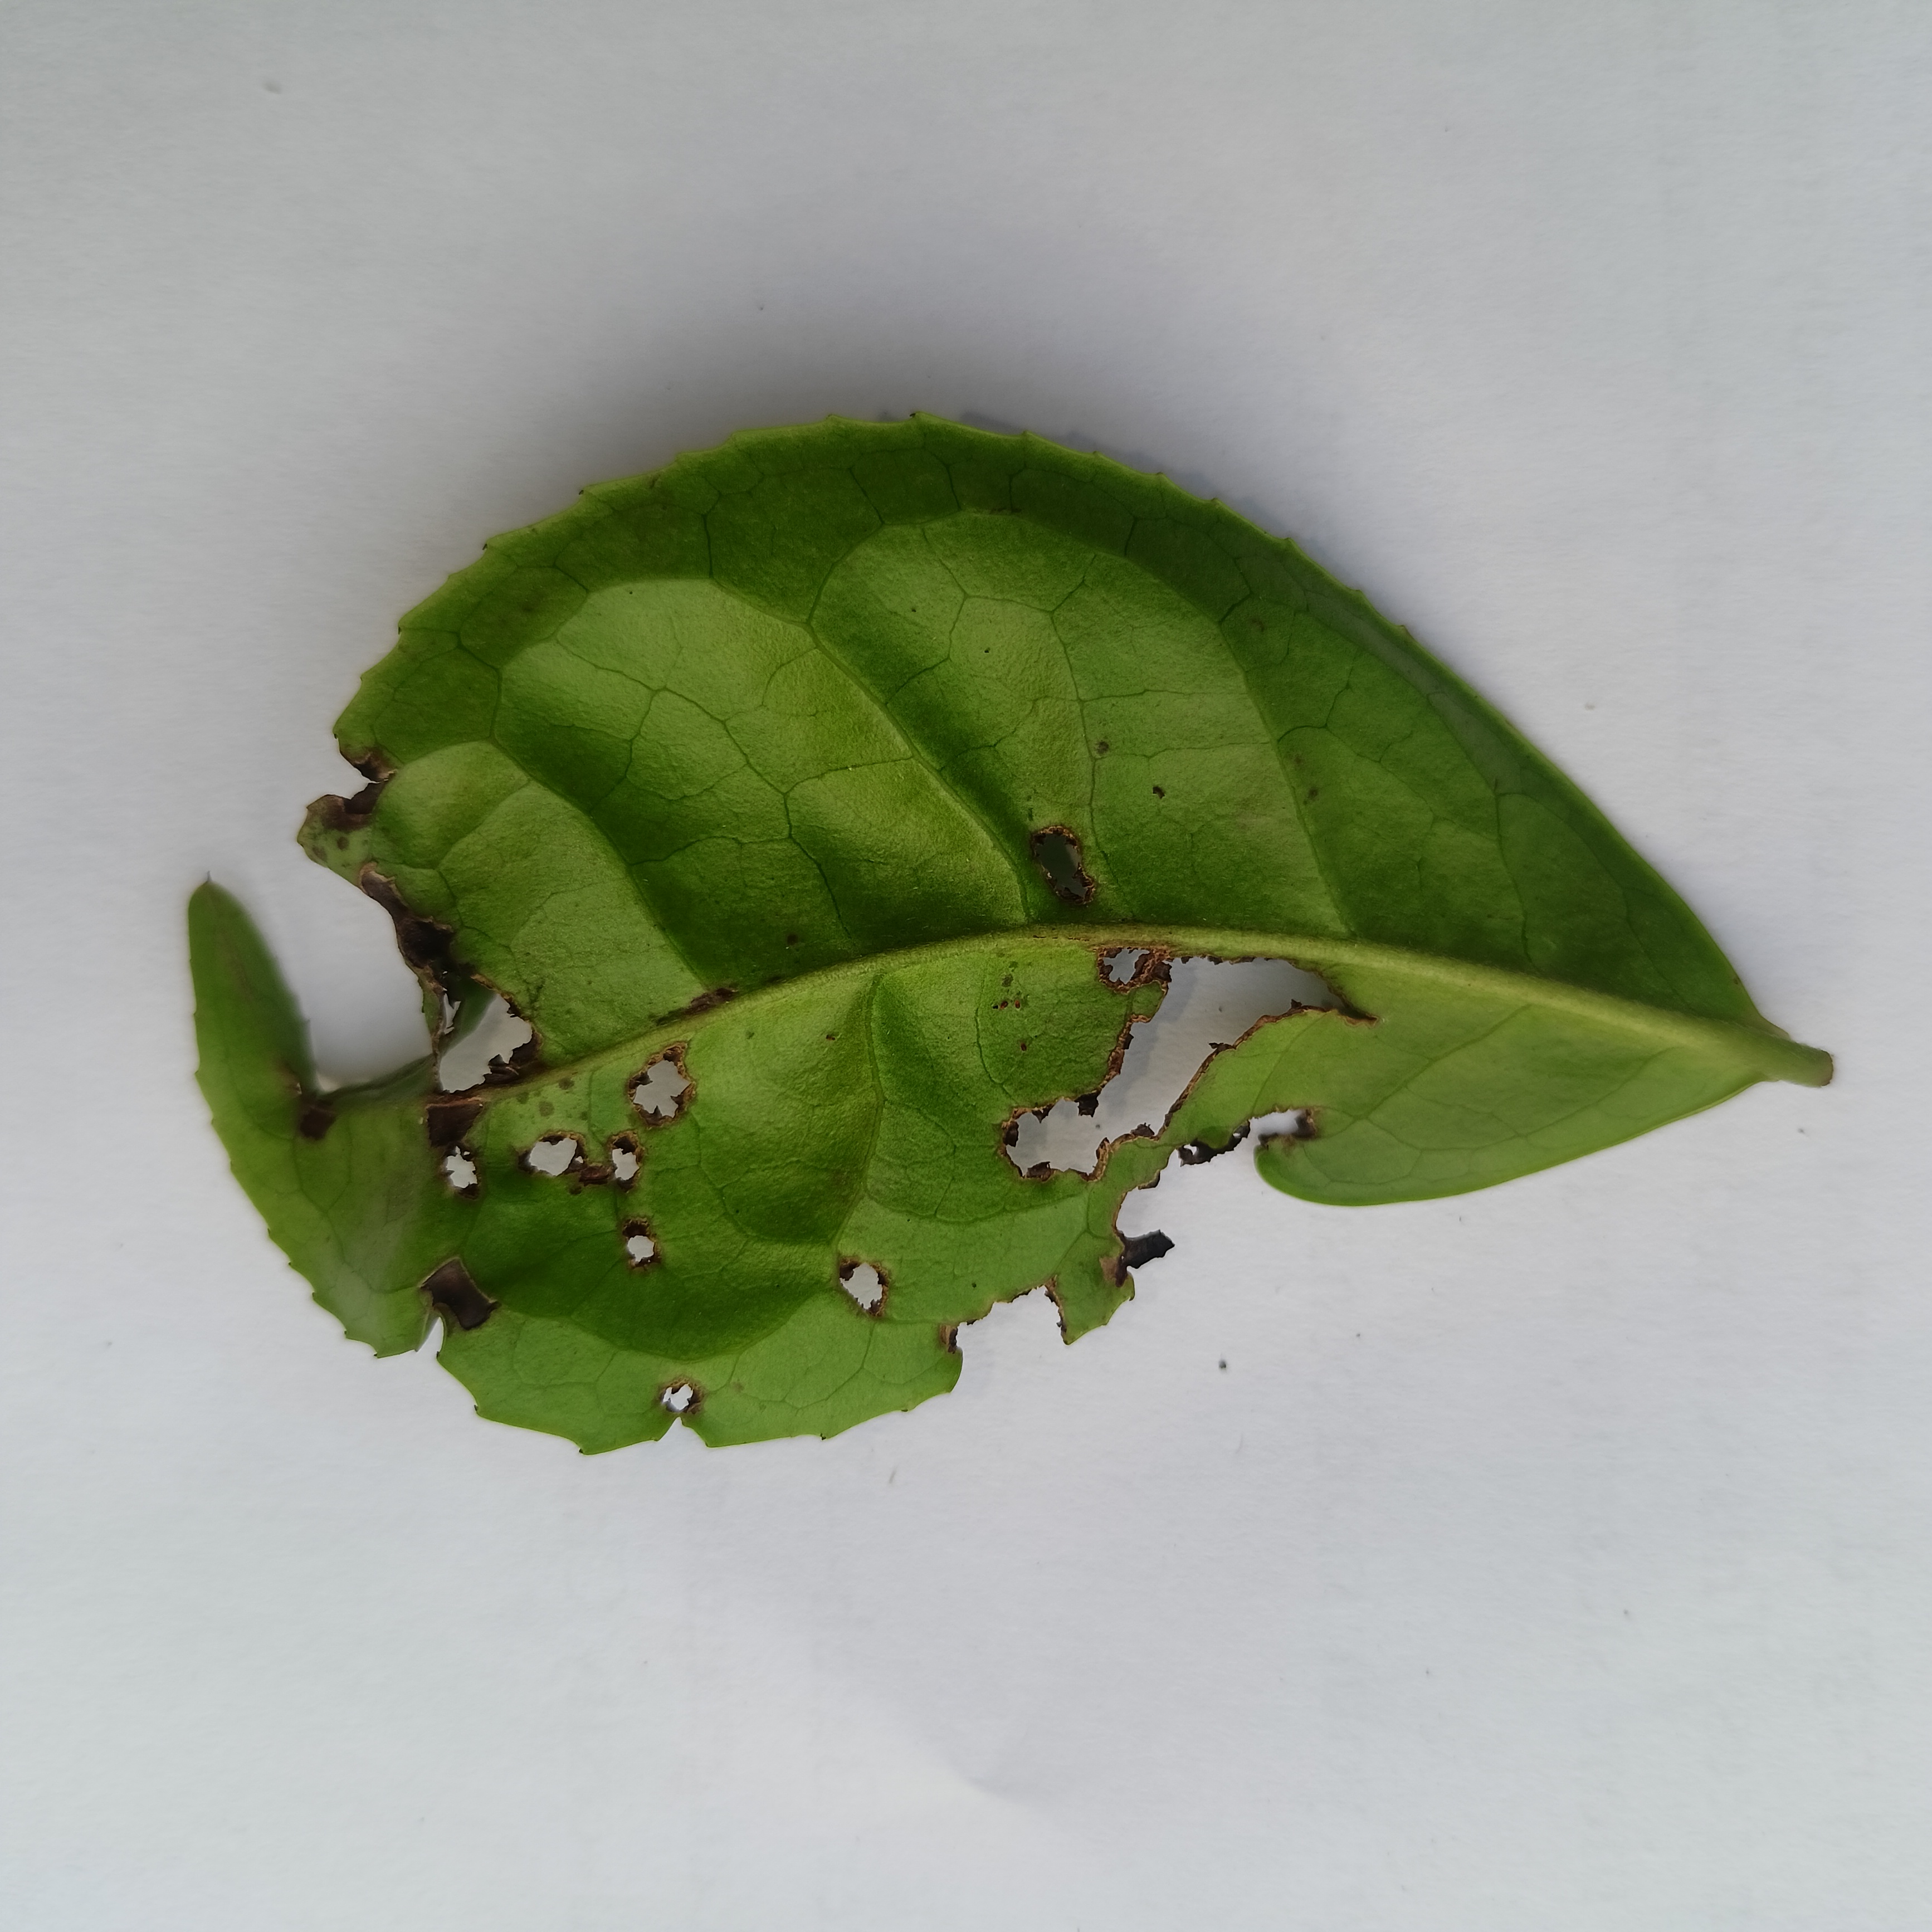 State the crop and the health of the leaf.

tea, helopeltis
